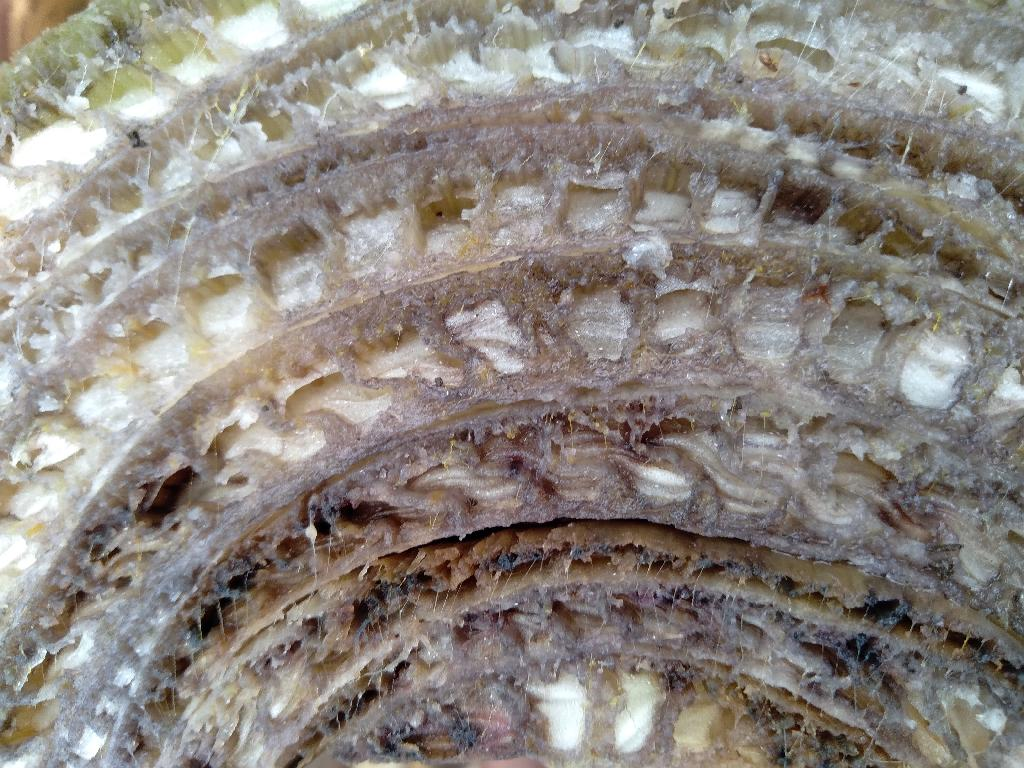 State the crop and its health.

banana, fusarium wilt race 1
